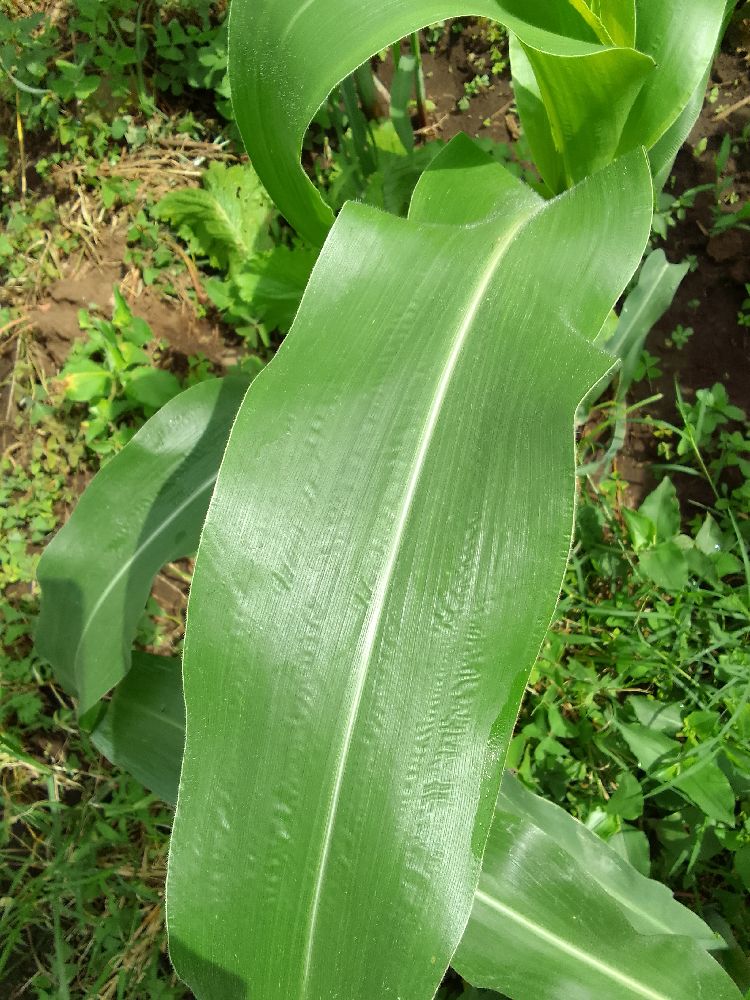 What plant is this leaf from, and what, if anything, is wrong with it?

maize, healthy
